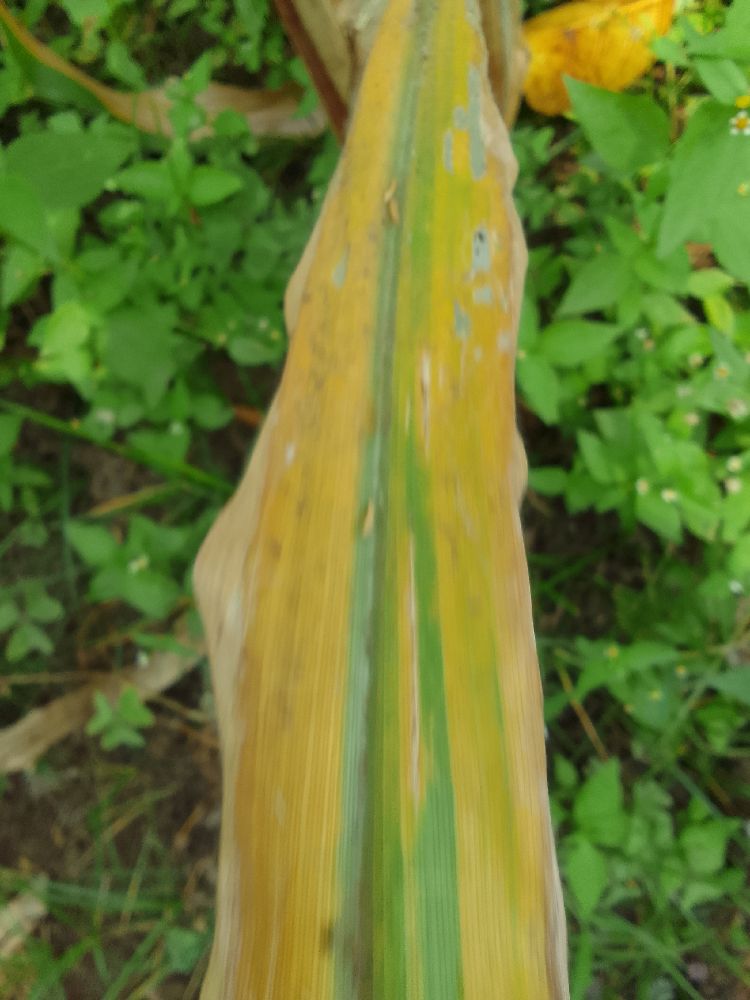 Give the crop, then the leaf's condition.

maize, maize lethal necrosis
